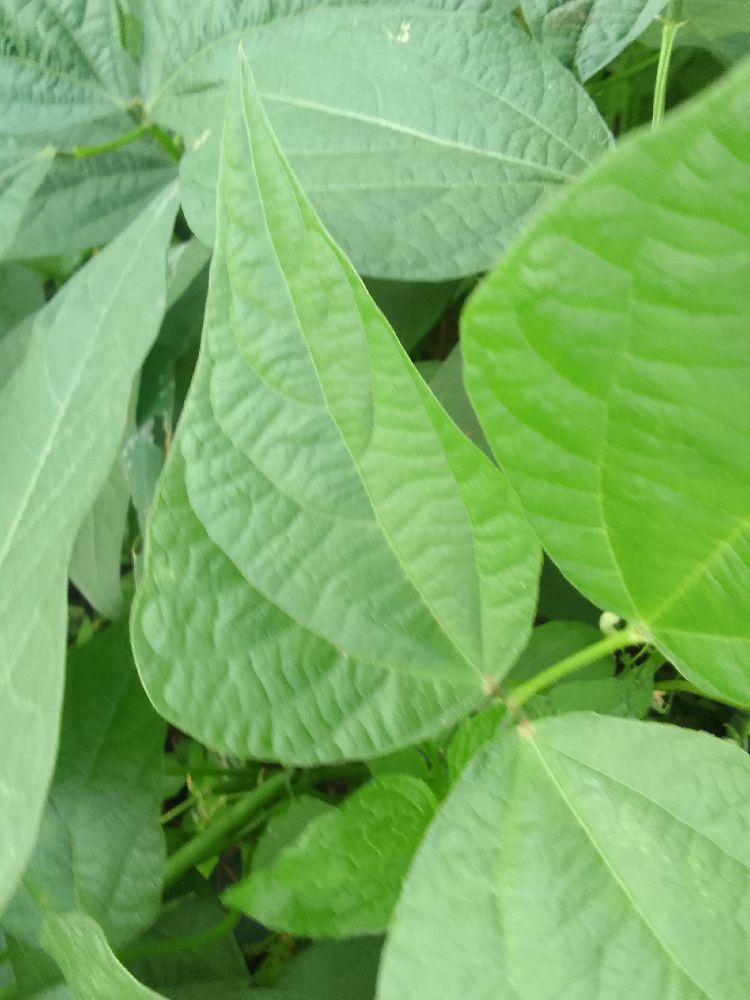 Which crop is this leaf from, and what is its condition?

common bean, healthy
